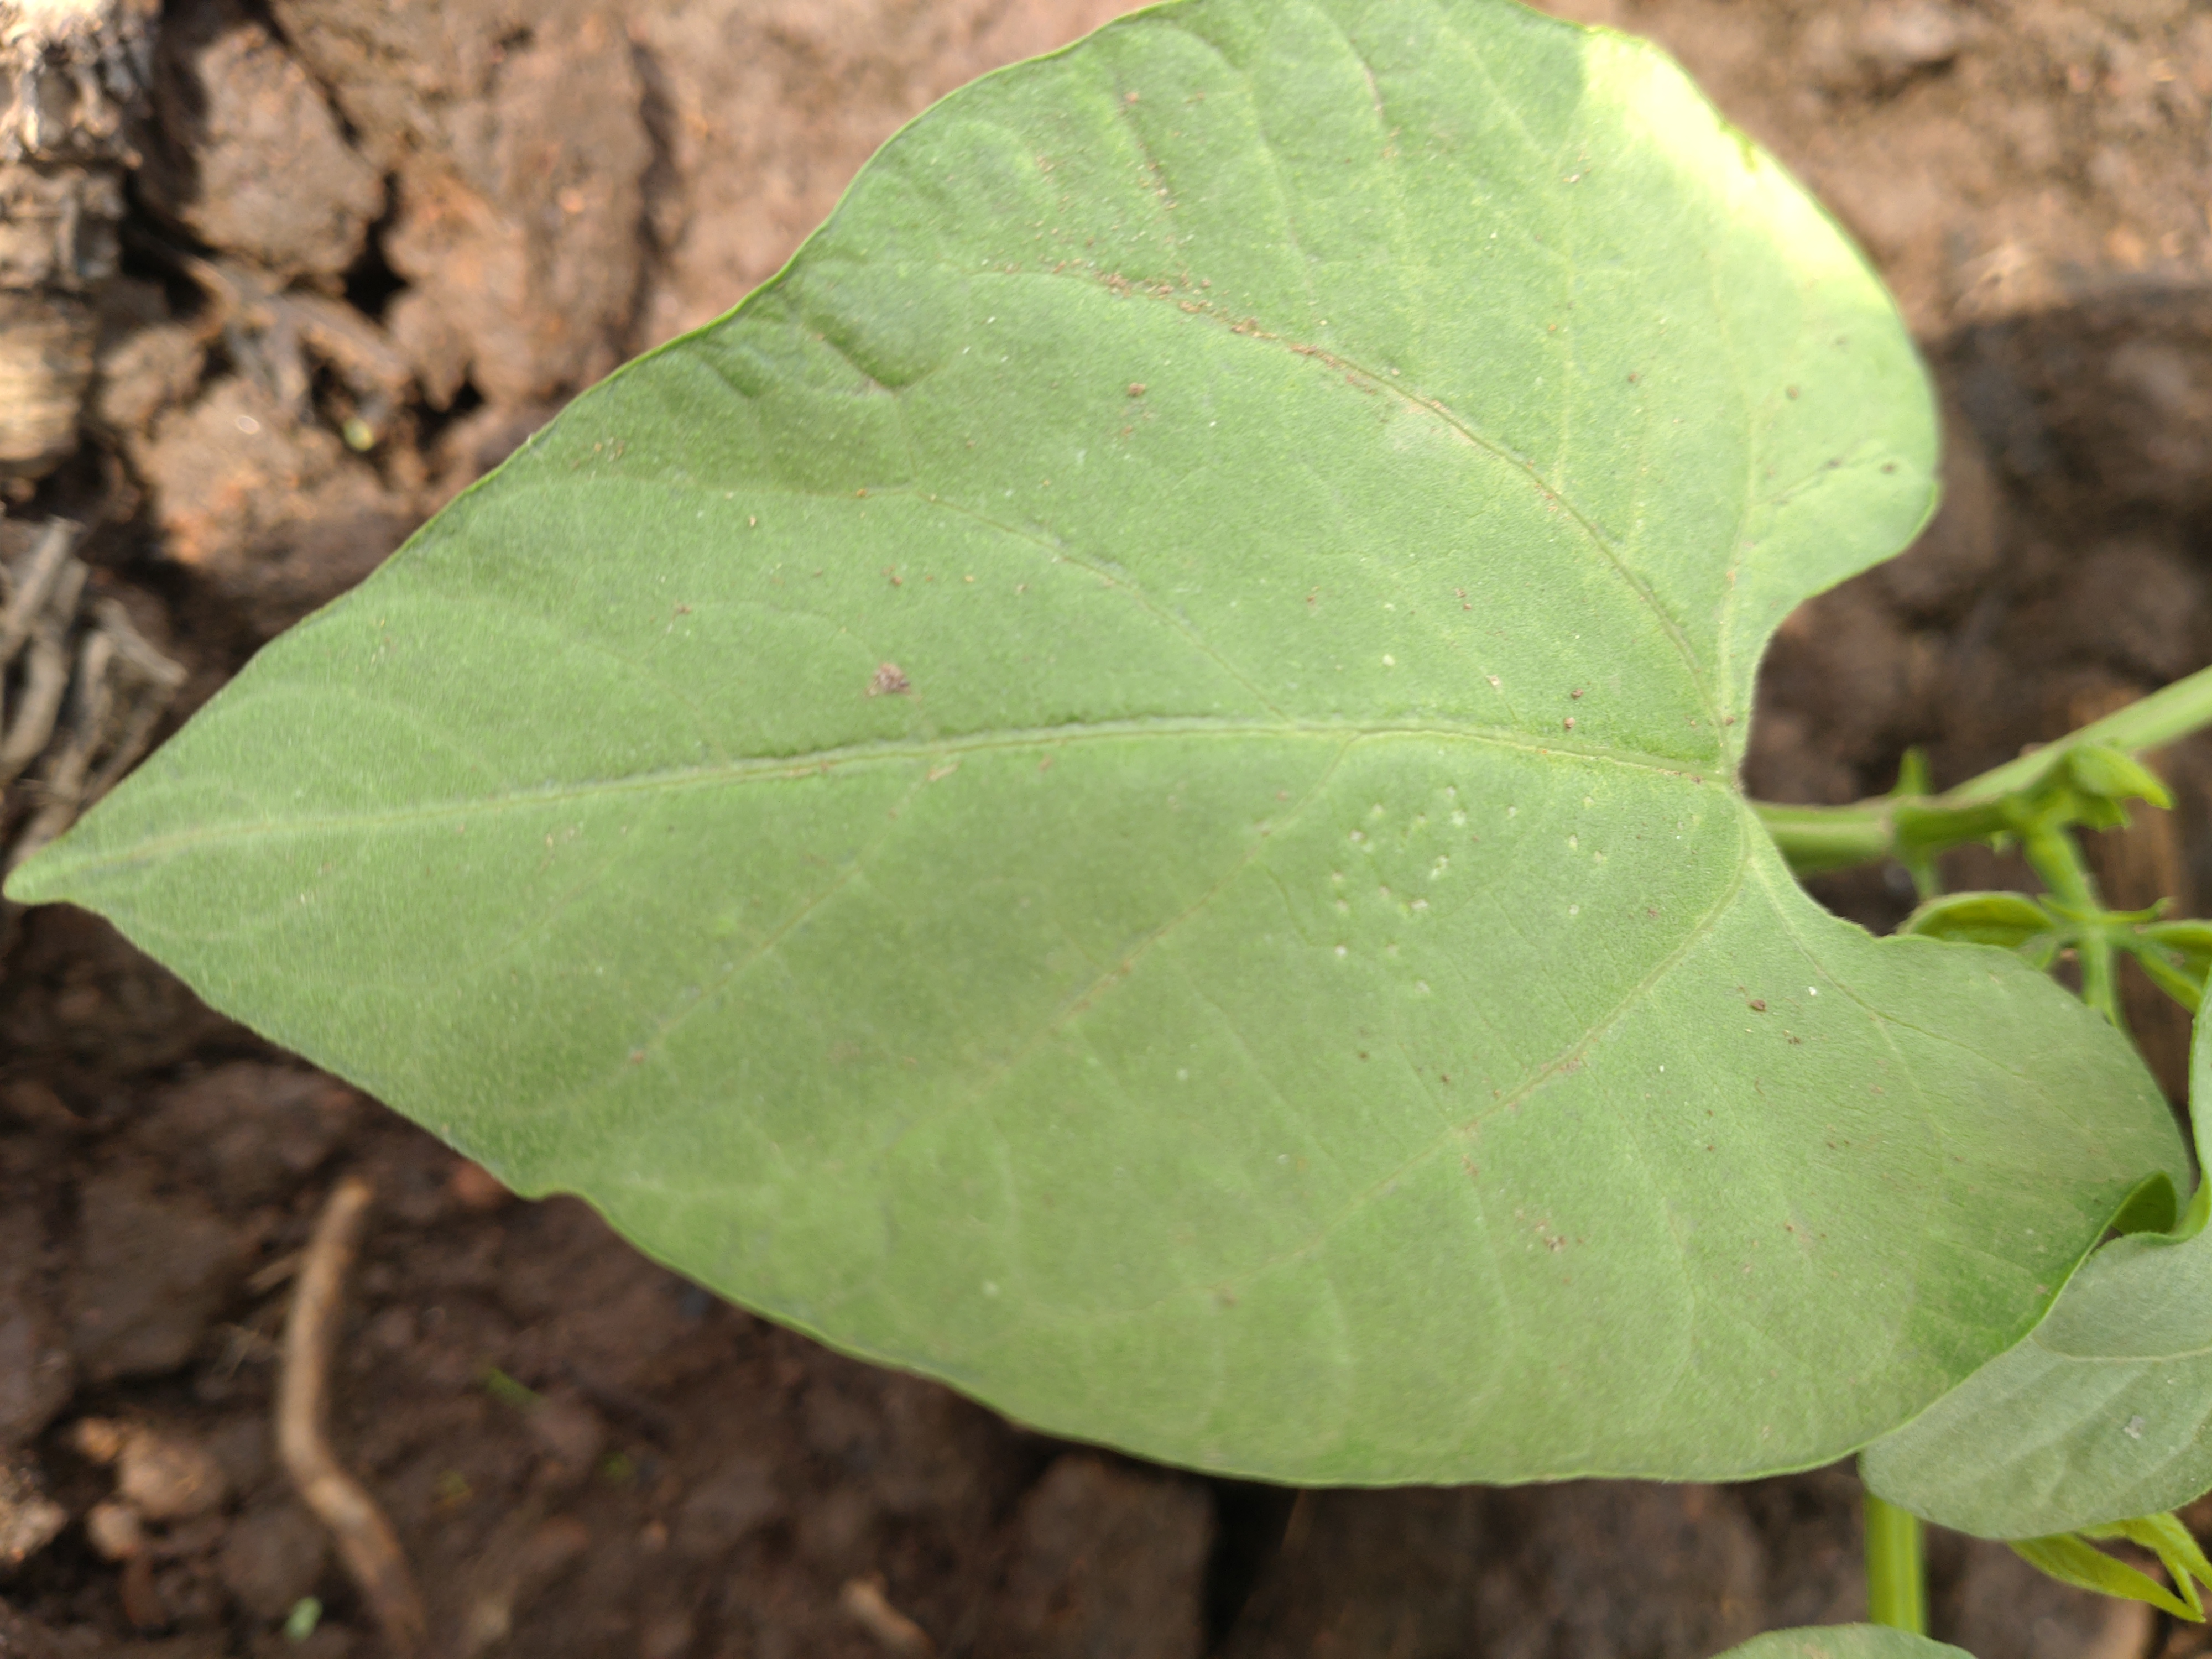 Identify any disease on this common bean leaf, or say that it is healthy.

healthy
